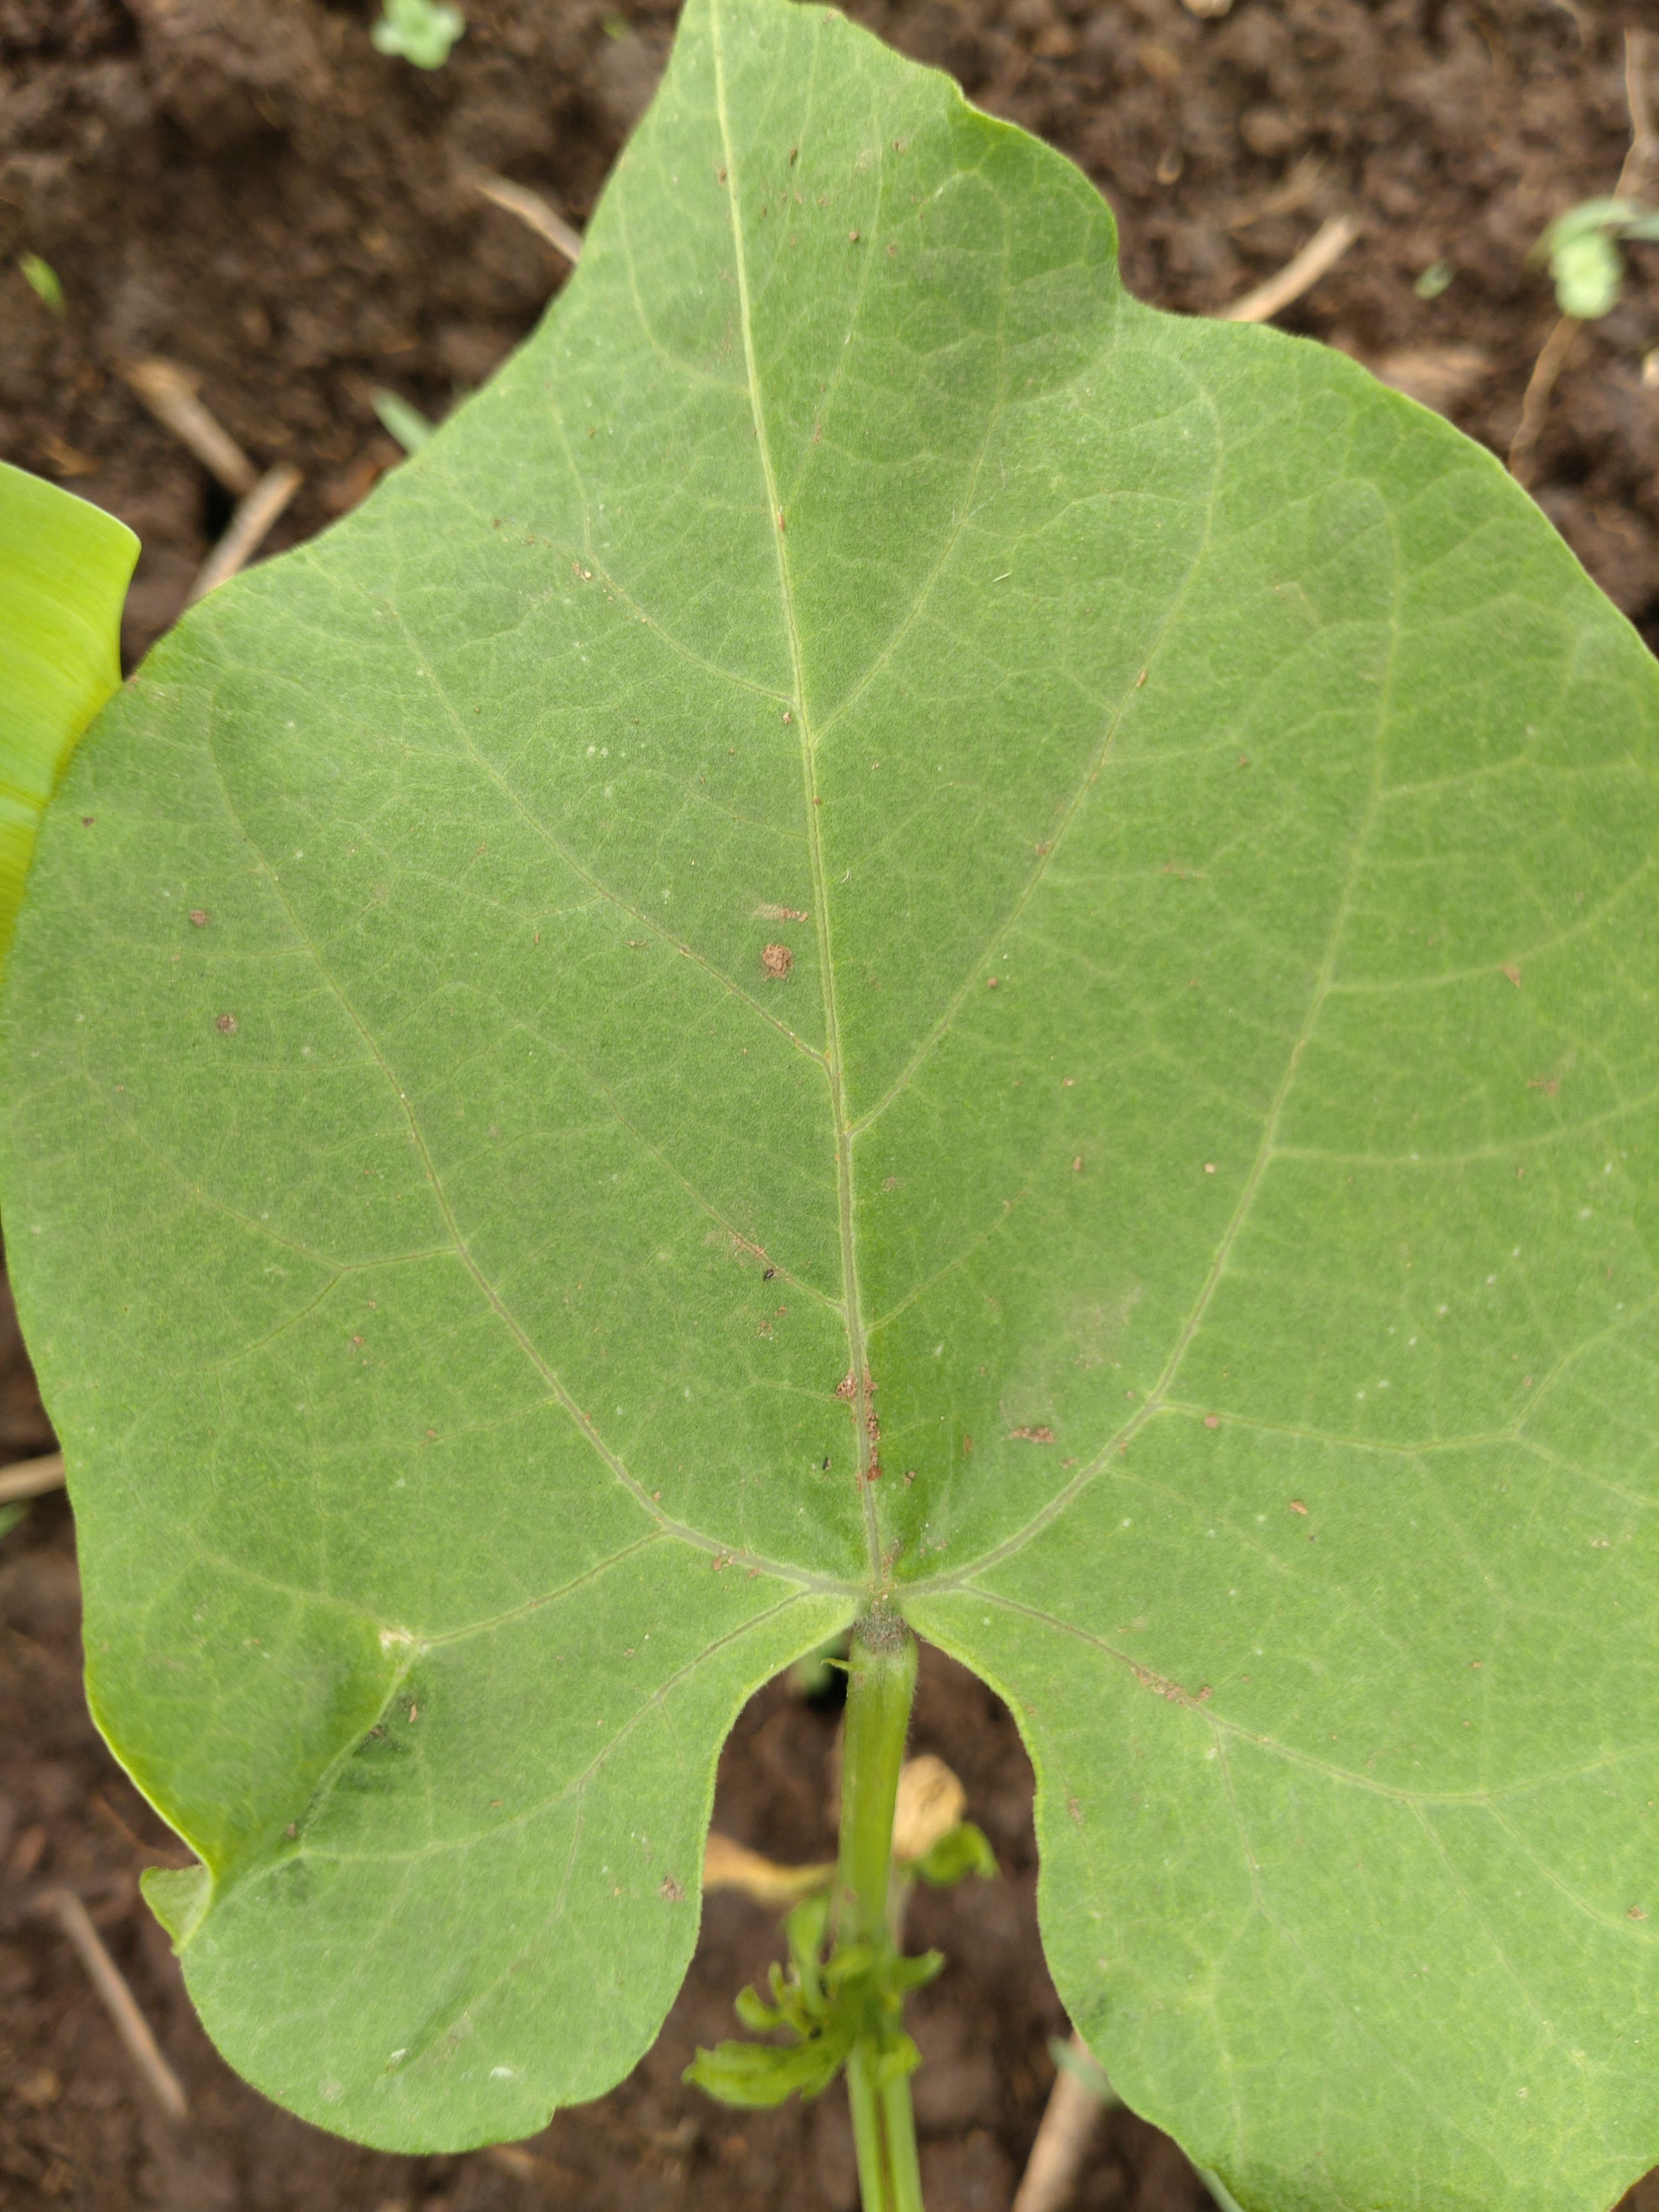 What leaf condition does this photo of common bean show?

healthy
